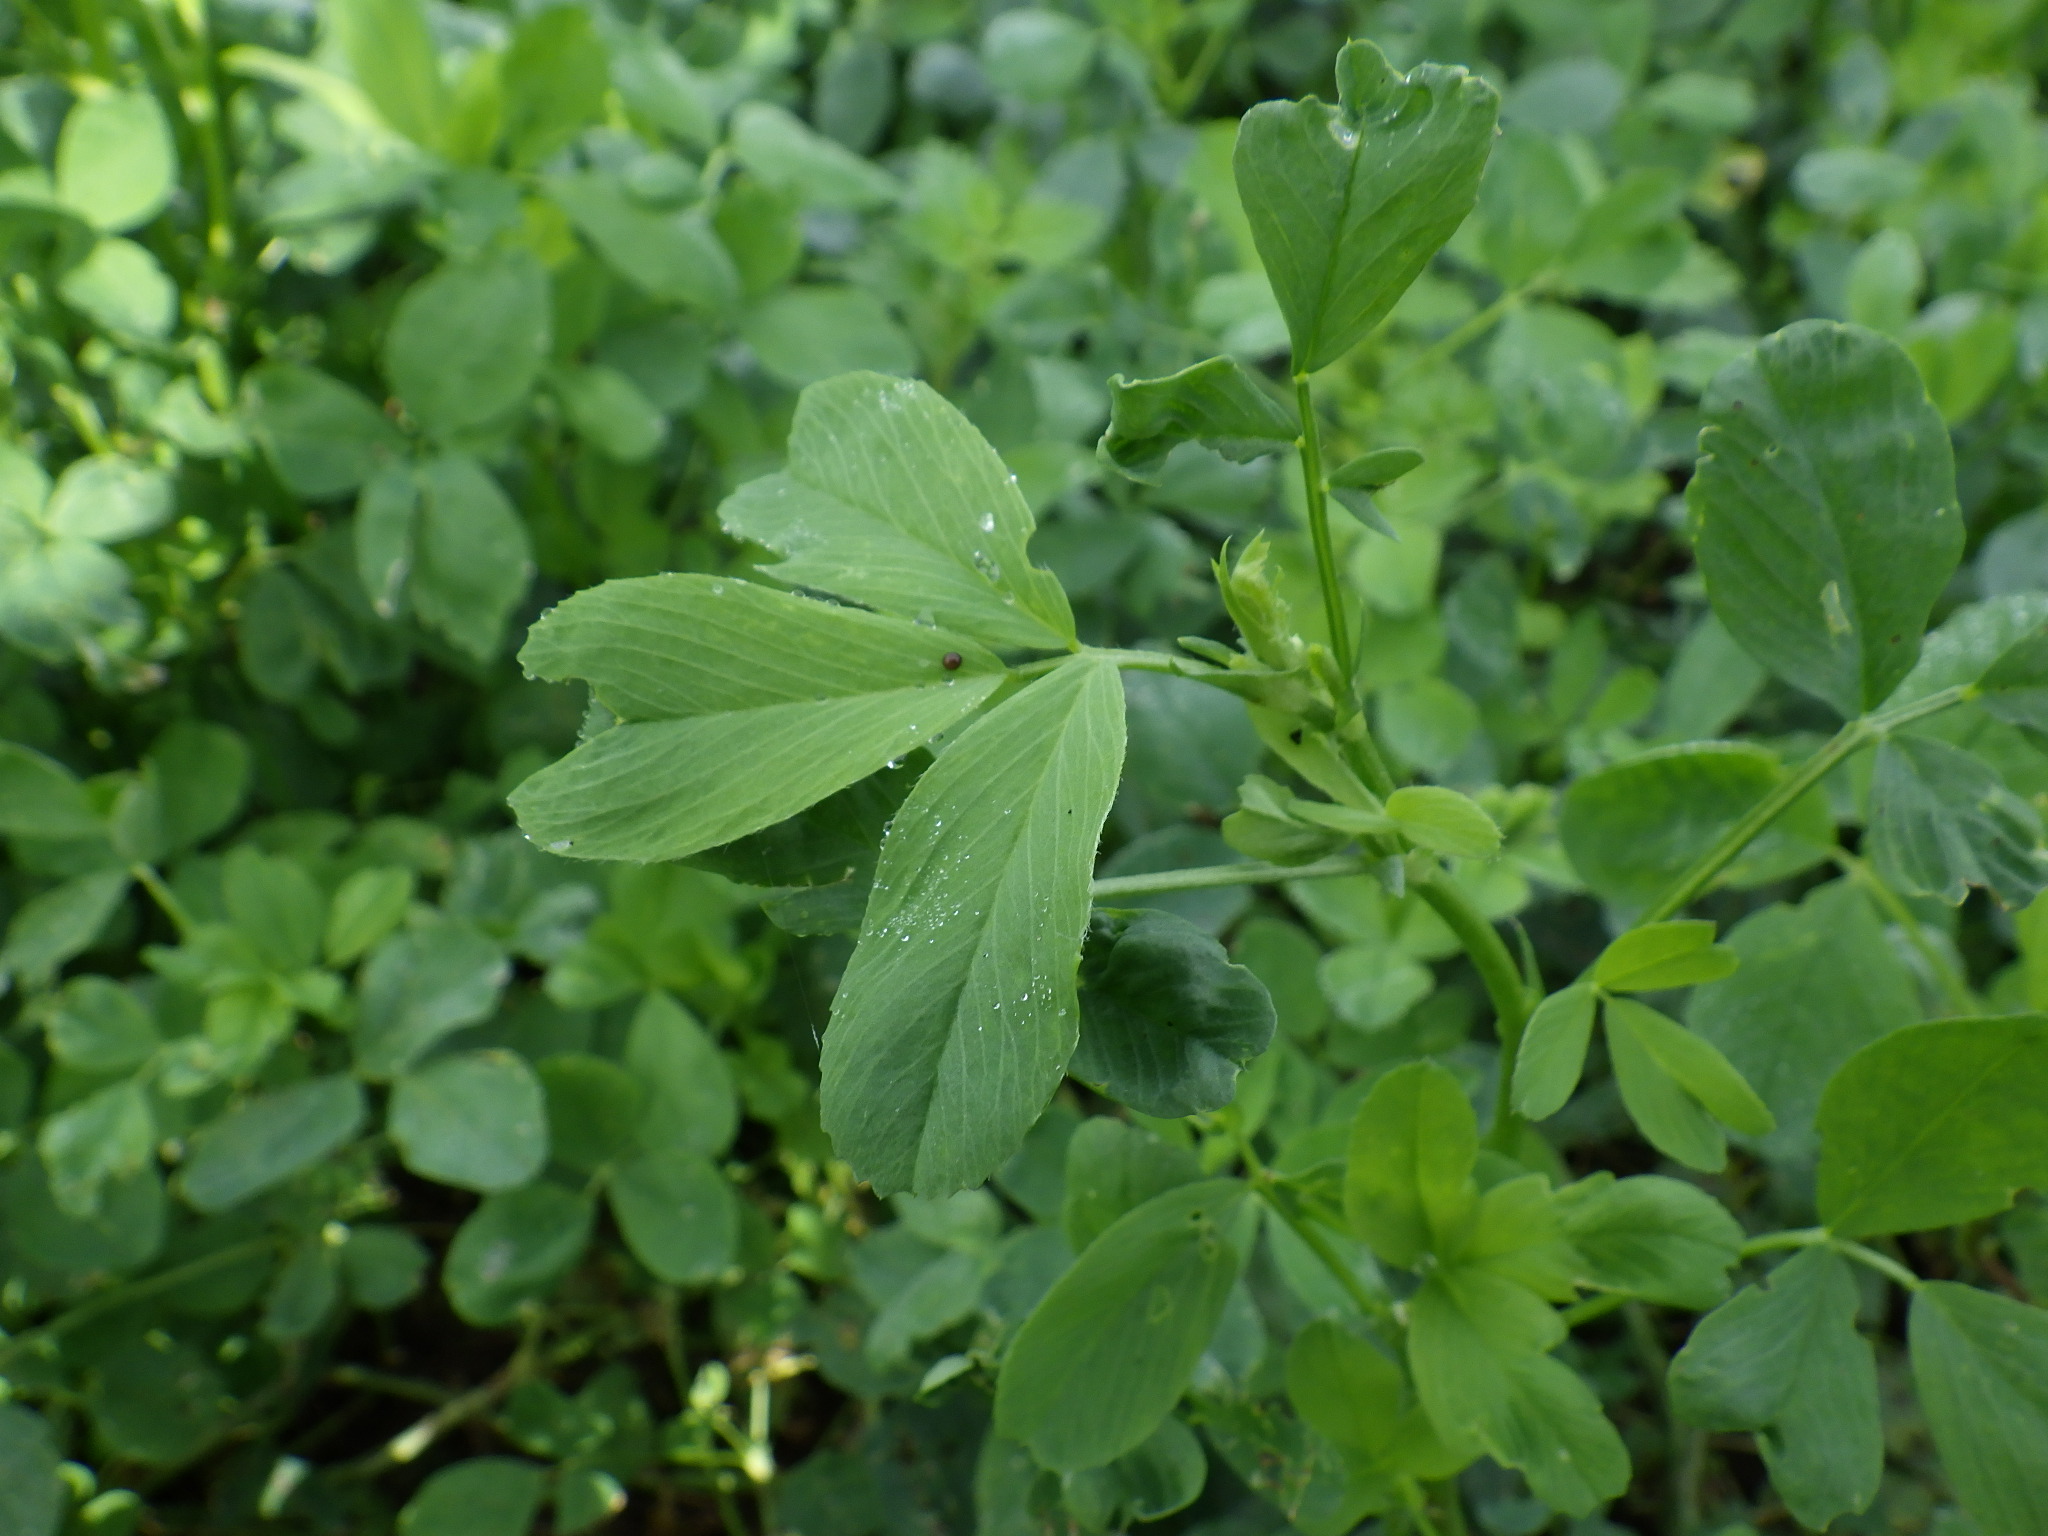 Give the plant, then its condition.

alfalfa, phytophagous
